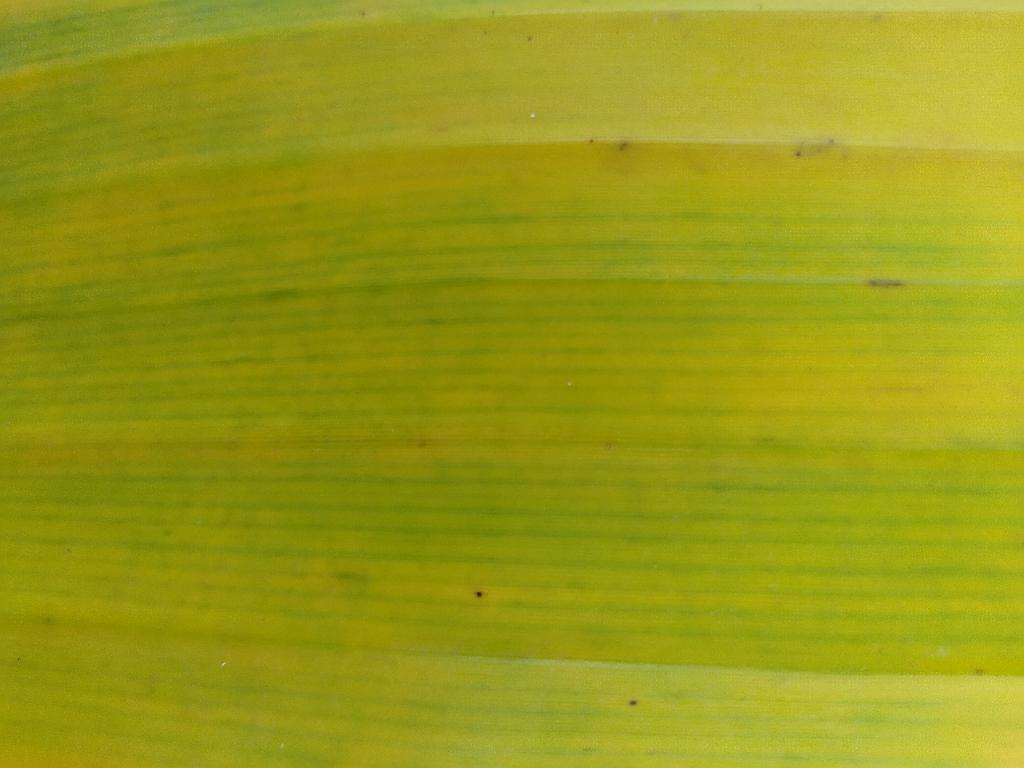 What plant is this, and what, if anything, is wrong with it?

banana, fusarium wilt race 1
